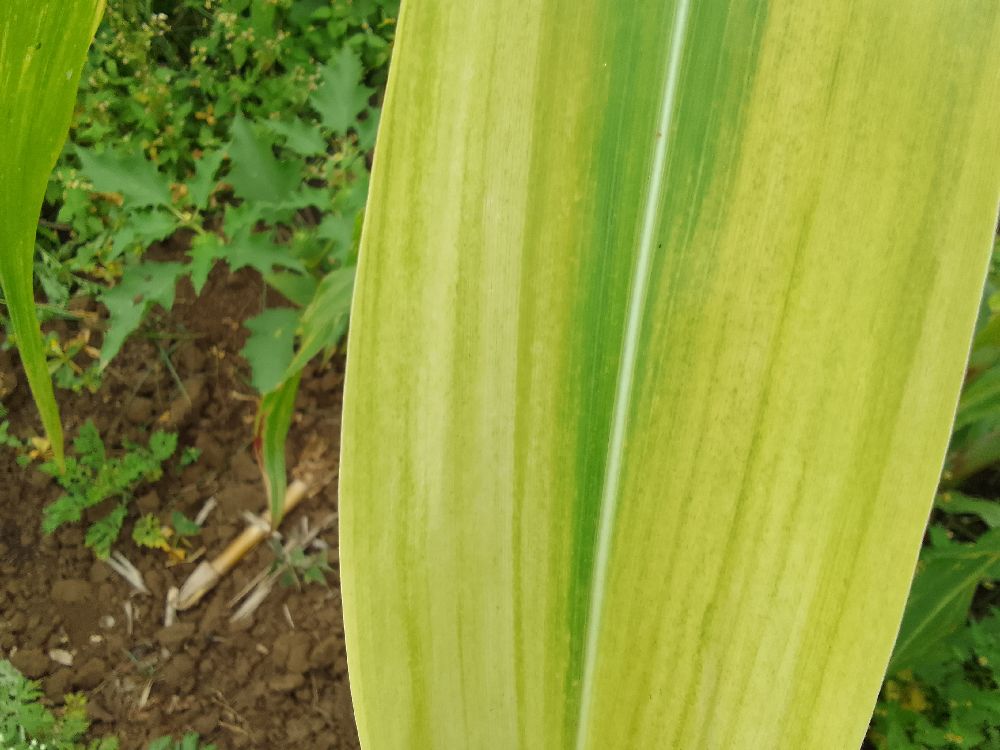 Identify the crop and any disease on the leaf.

maize, maize lethal necrosis
